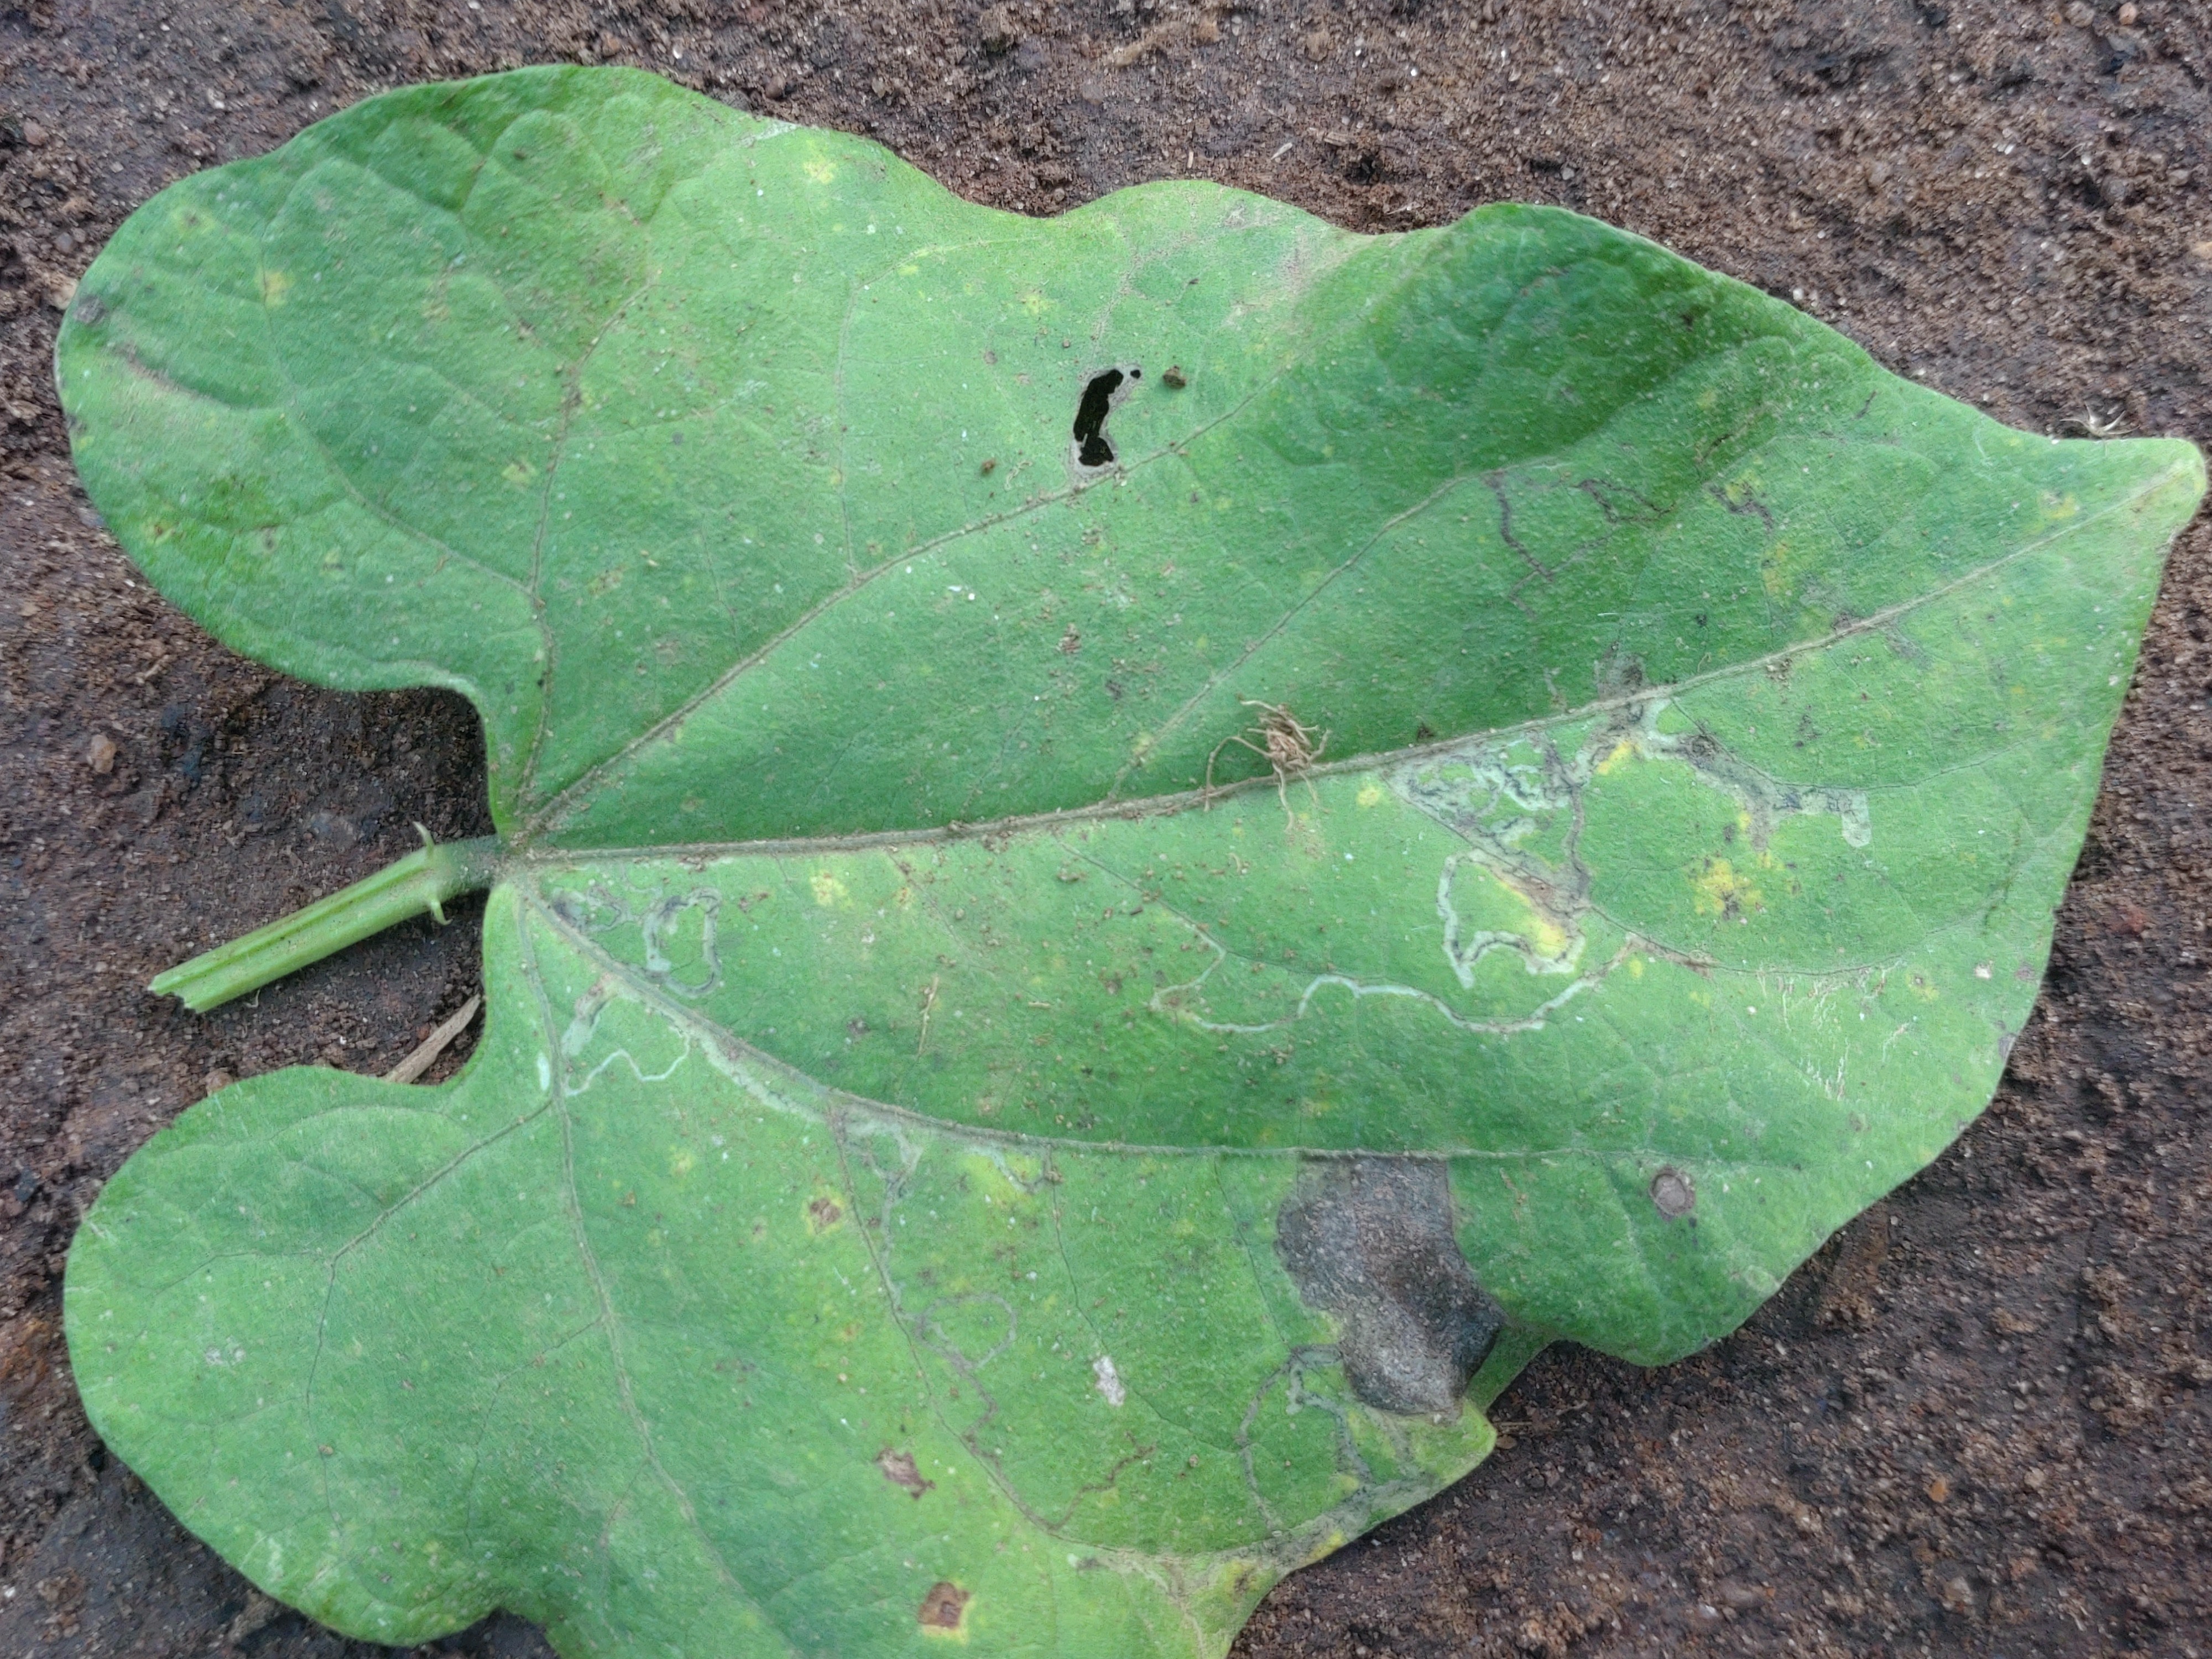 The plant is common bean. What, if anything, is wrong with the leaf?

anthracnose
